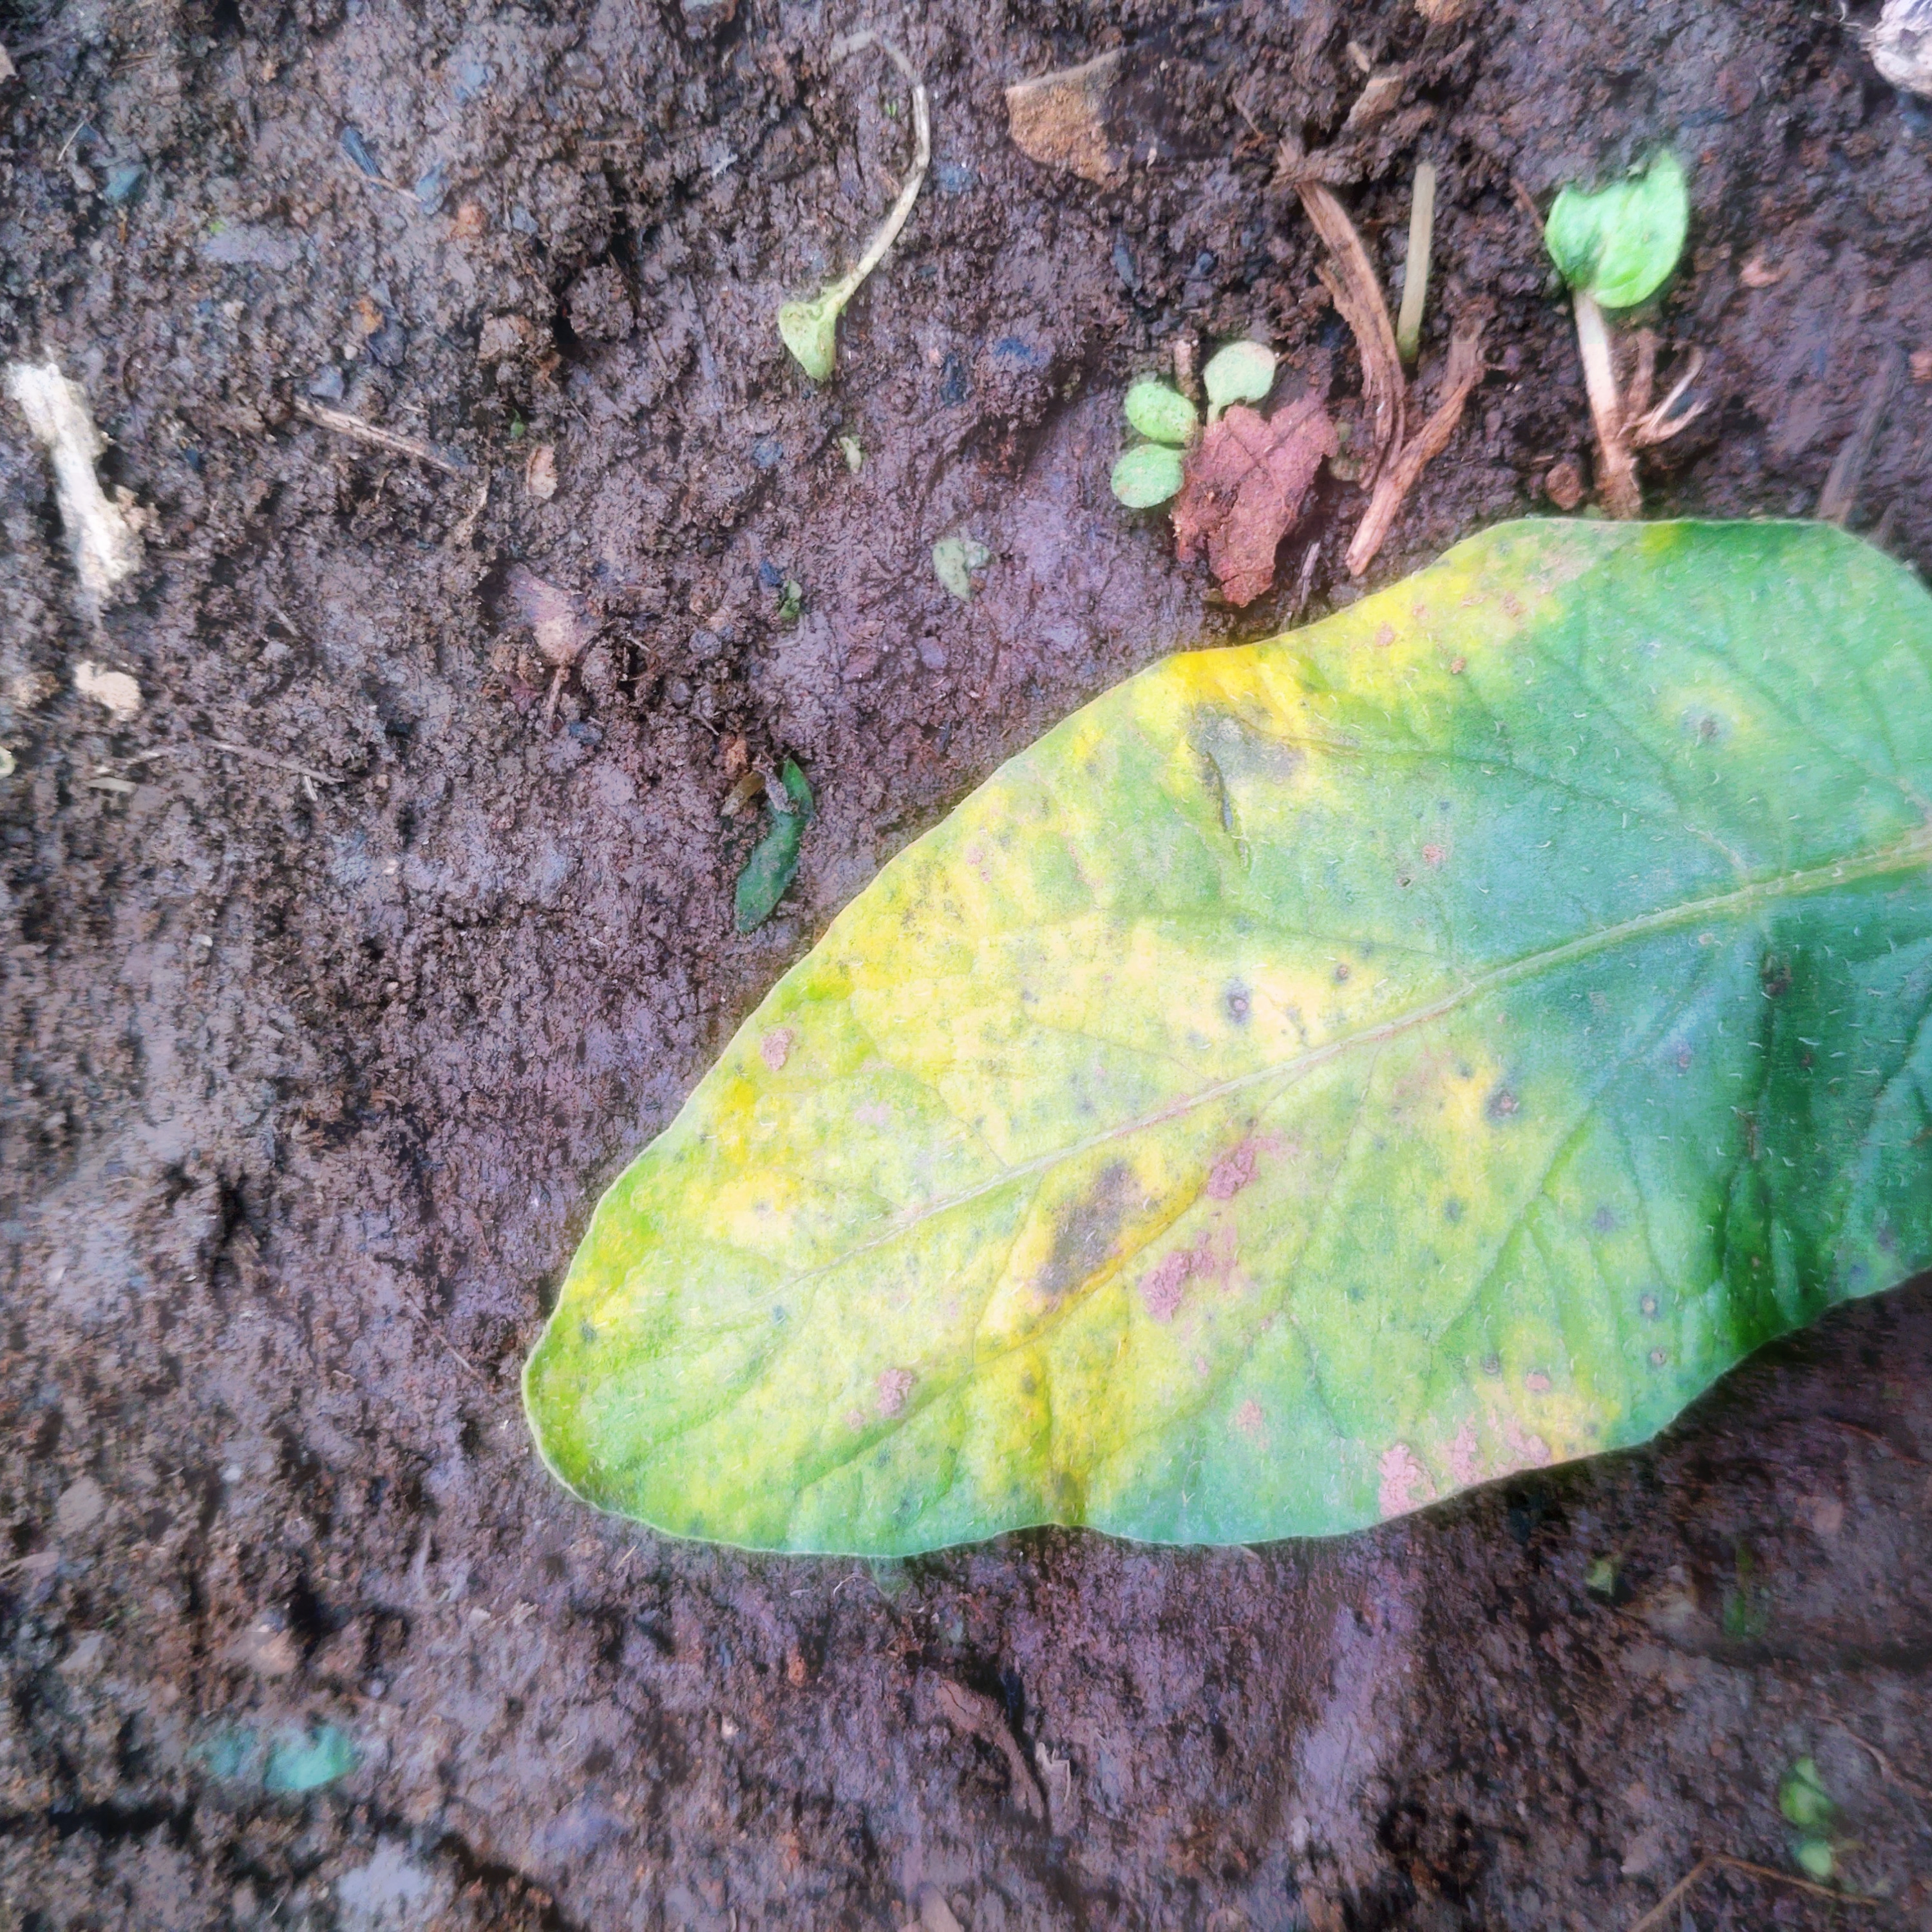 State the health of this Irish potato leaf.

late blight
